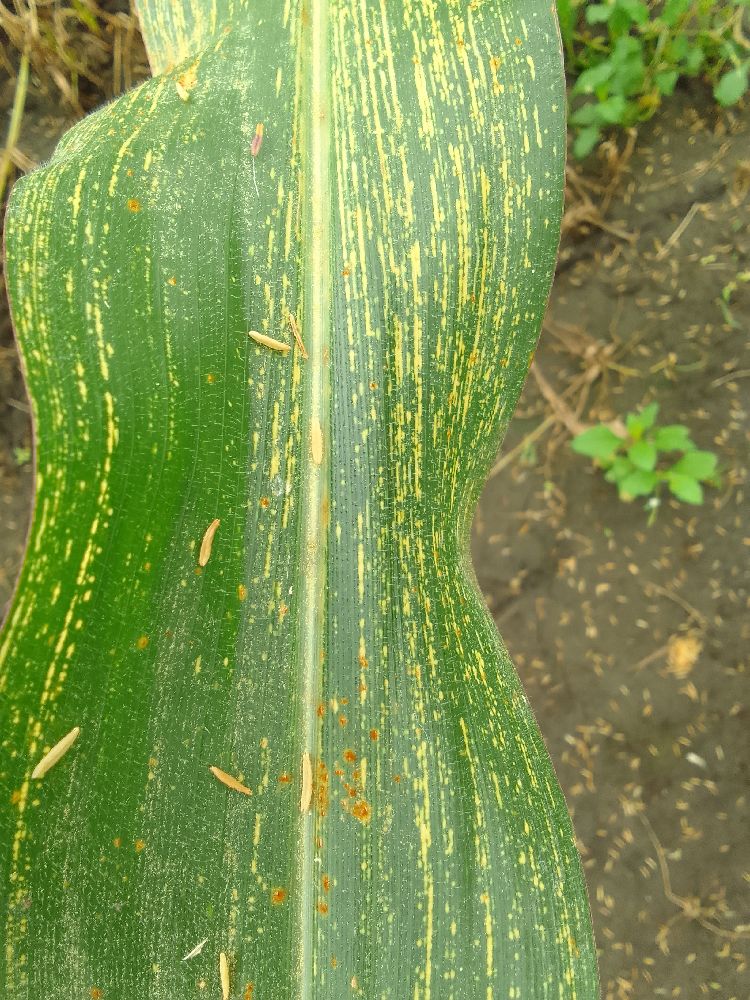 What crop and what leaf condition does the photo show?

maize, maize streak virus
